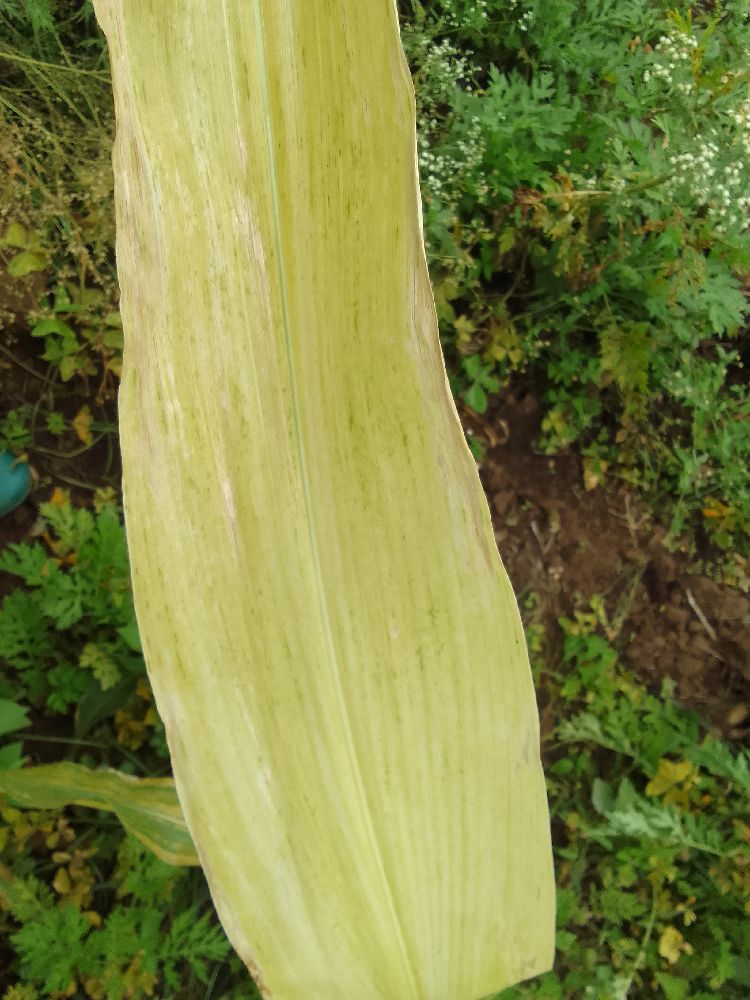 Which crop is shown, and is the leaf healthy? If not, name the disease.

maize, maize lethal necrosis
